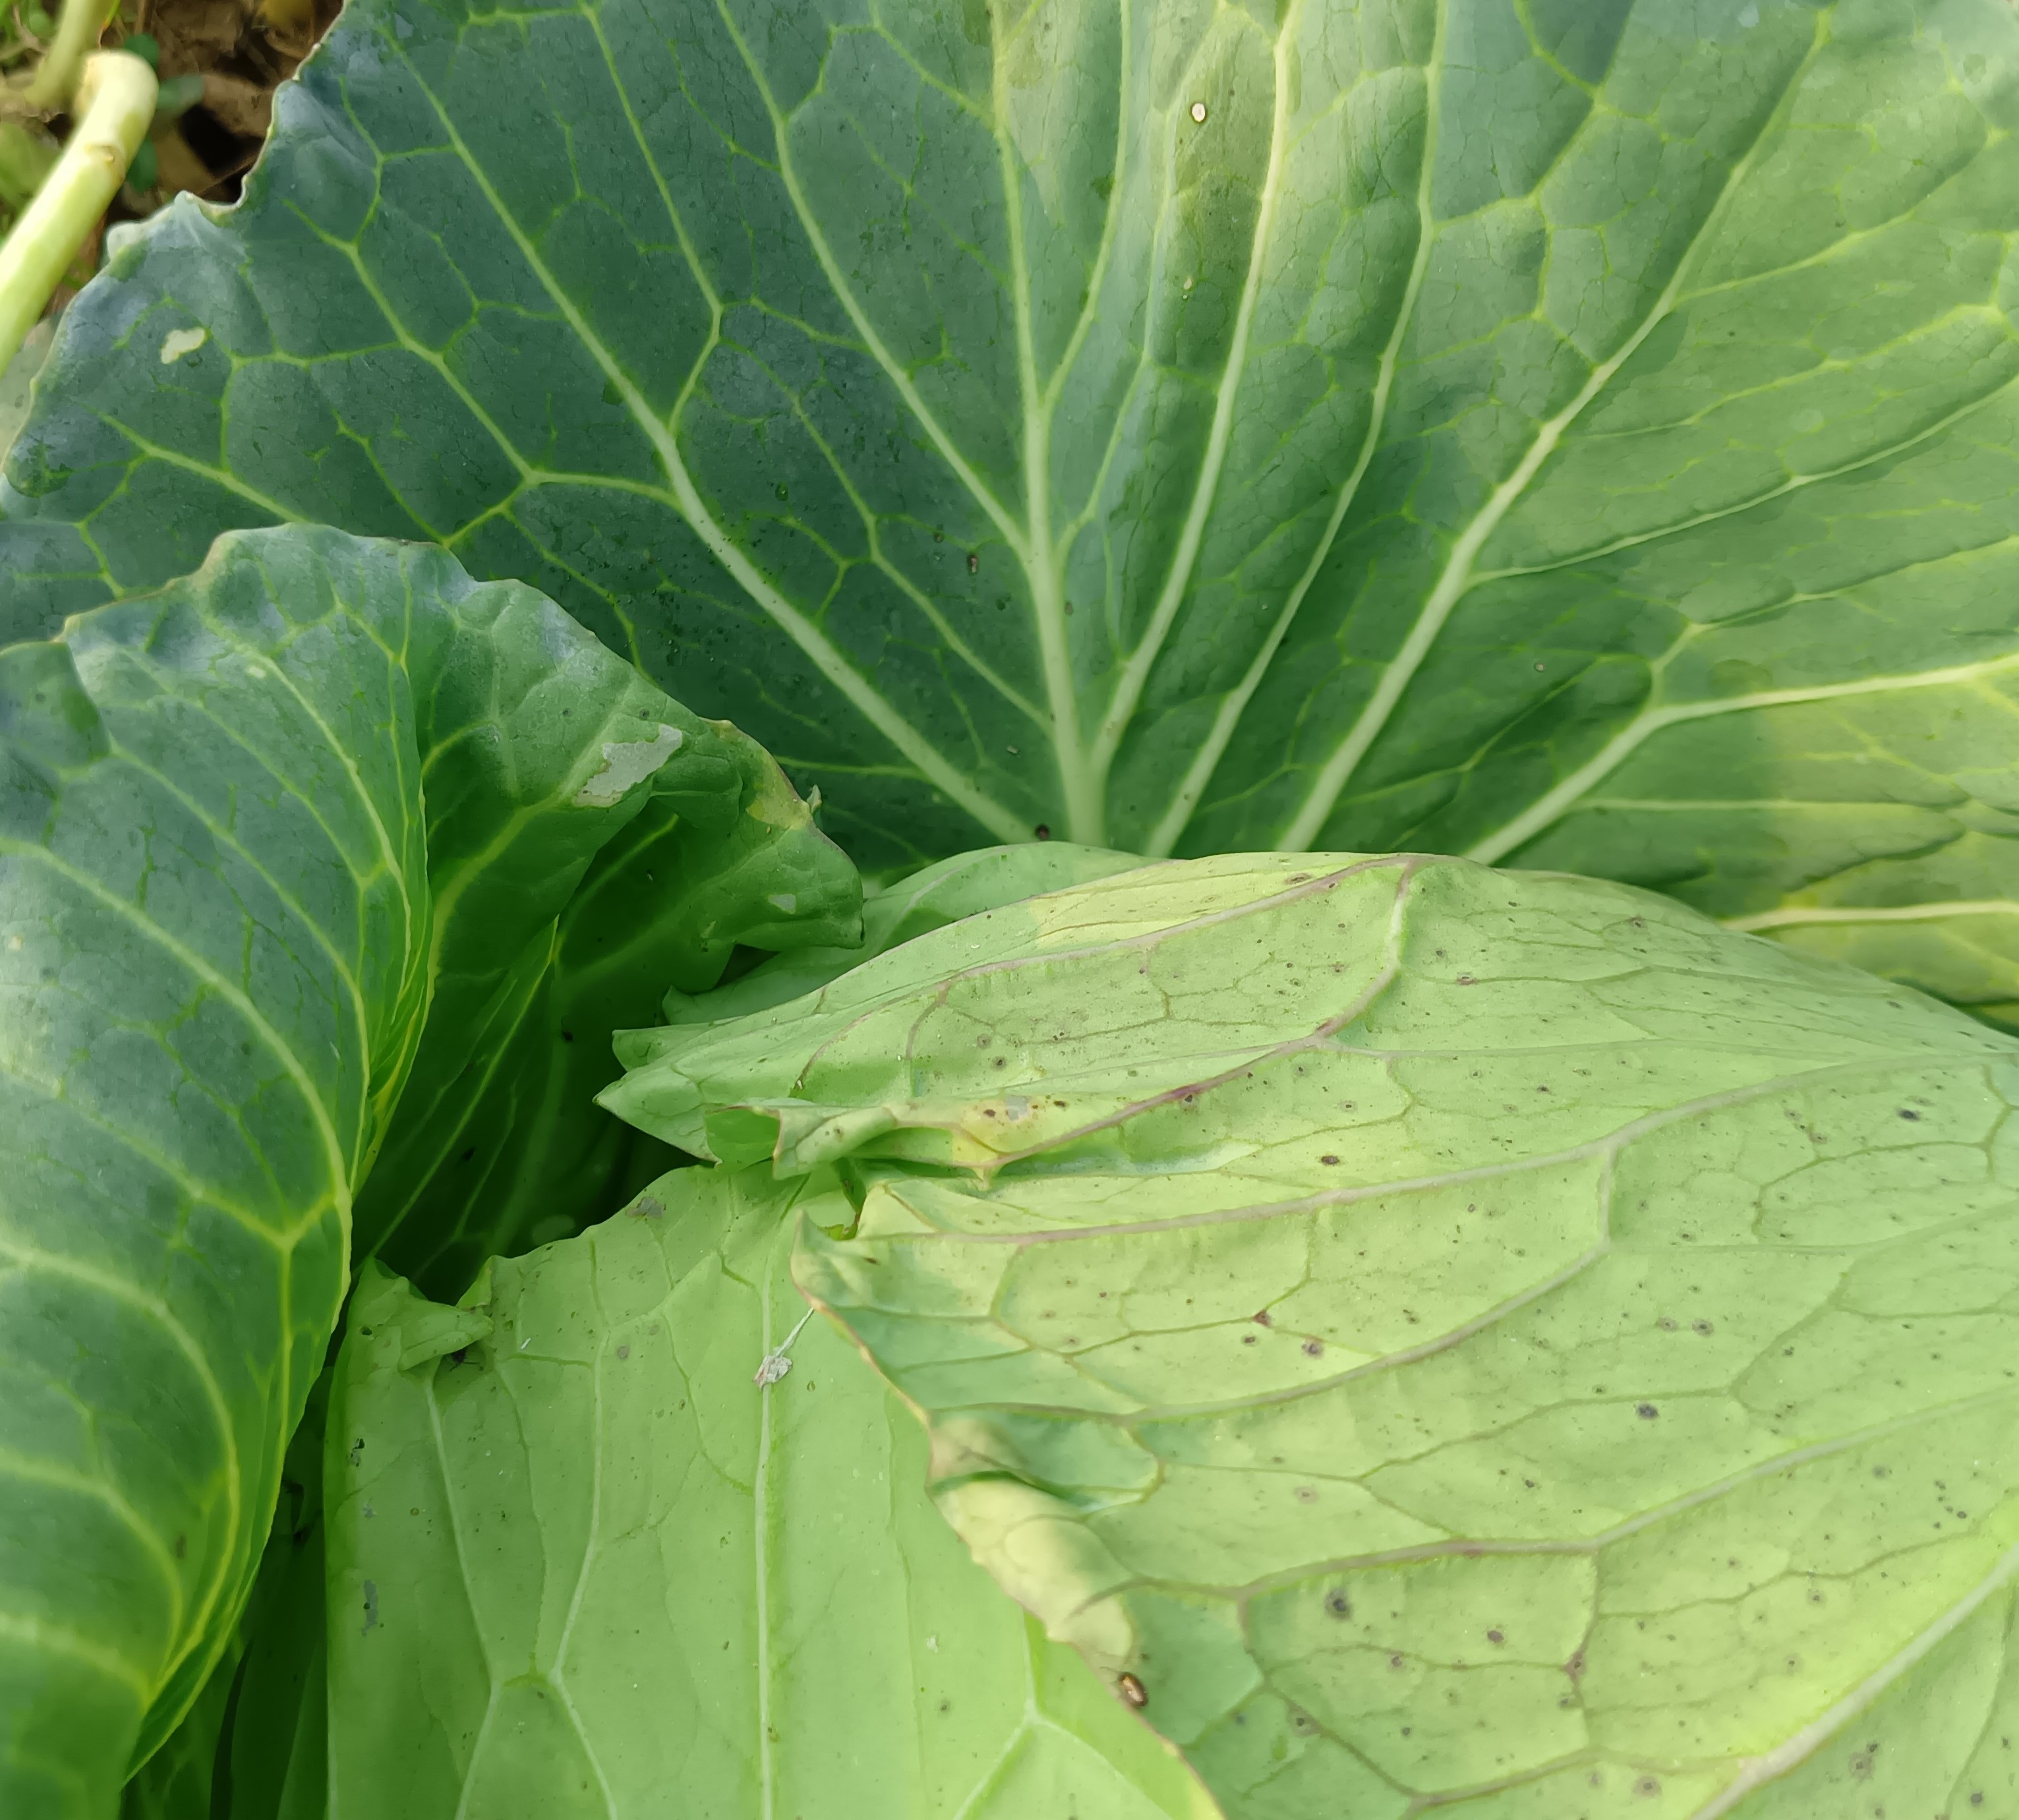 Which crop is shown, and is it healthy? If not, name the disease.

cabbage, healthy
